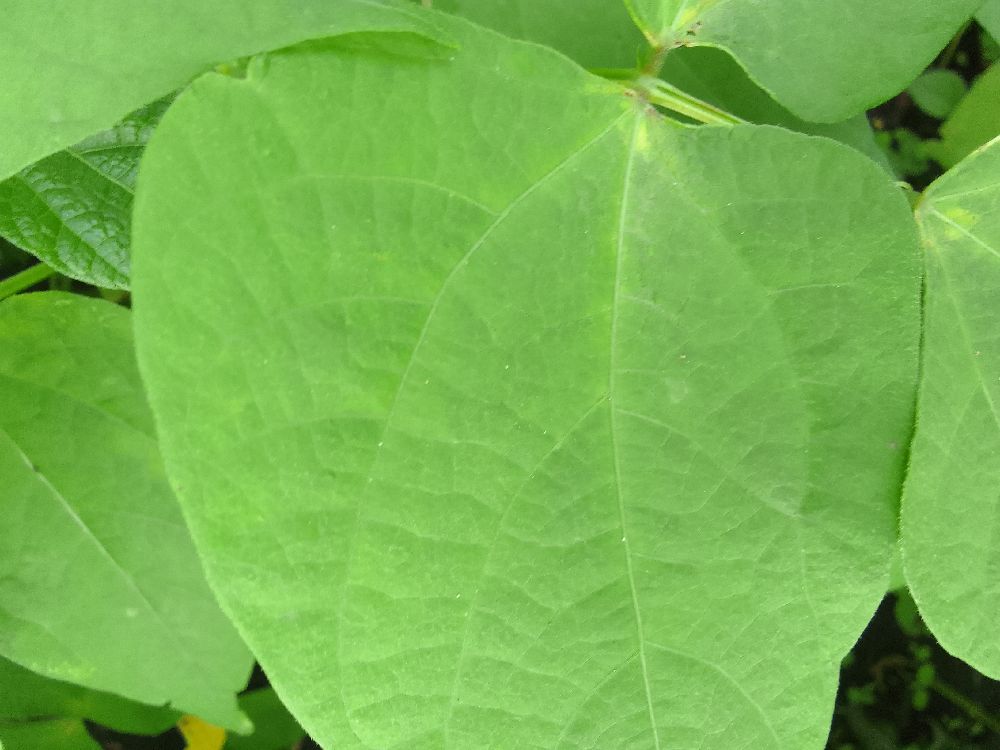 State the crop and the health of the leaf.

common bean, healthy
